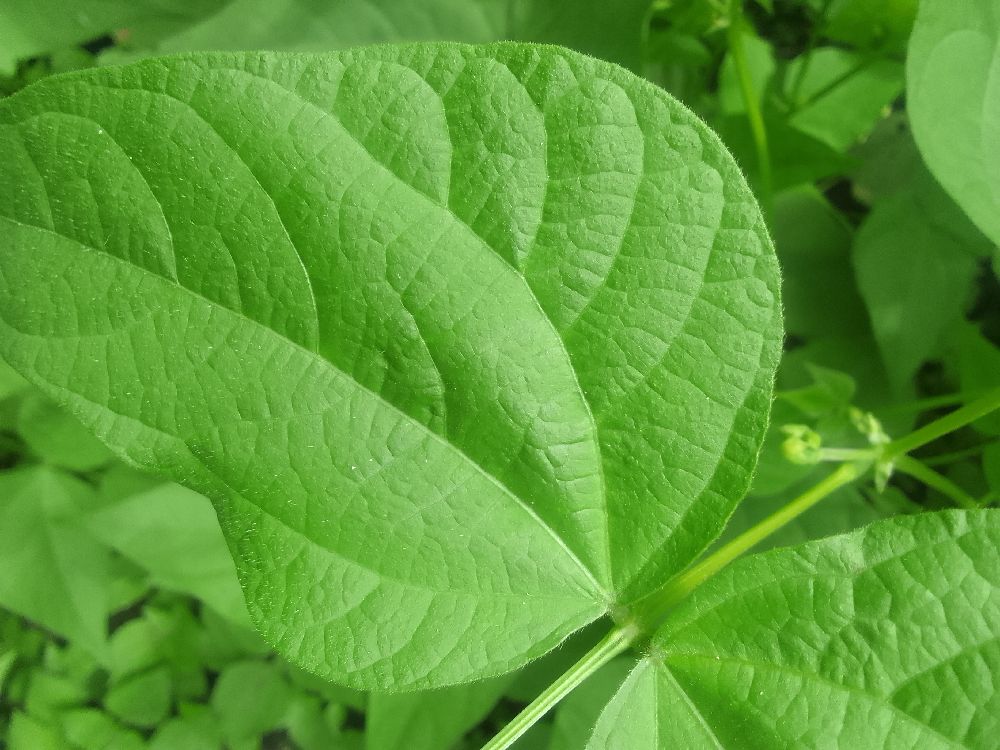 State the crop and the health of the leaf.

common bean, healthy
